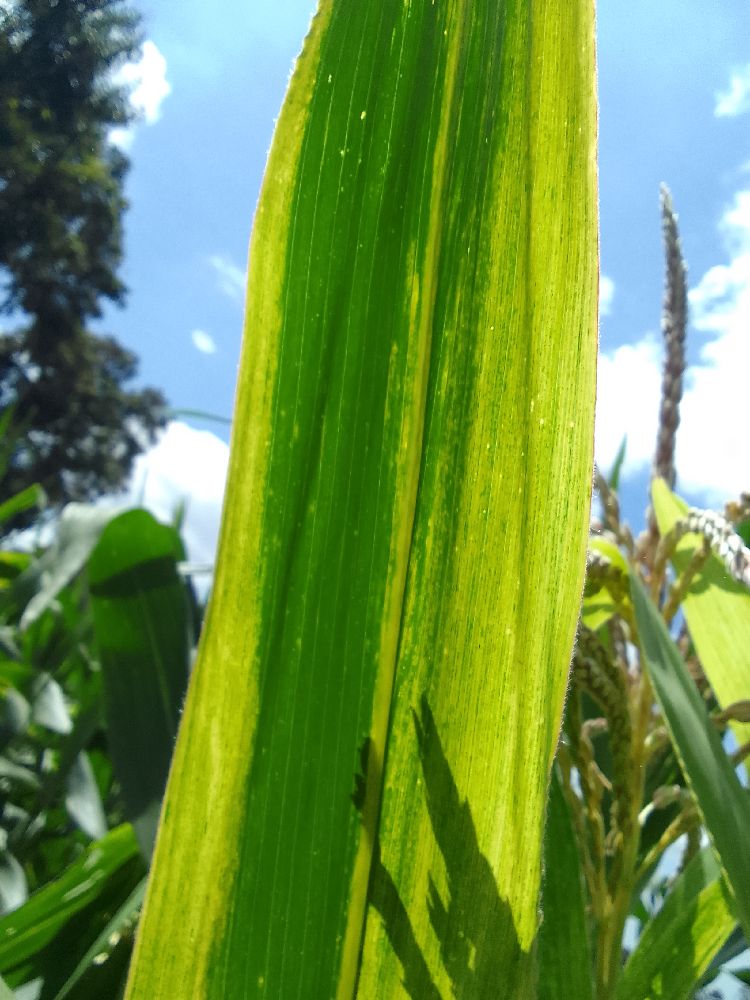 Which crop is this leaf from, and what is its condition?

maize, maize lethal necrosis
